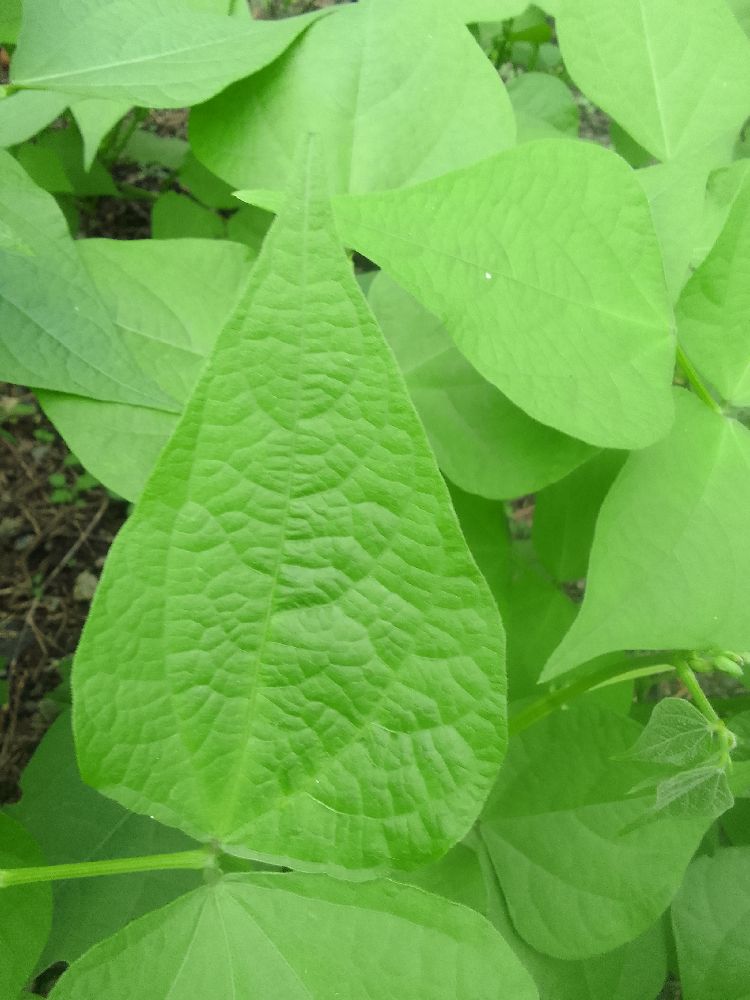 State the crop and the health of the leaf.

common bean, healthy
